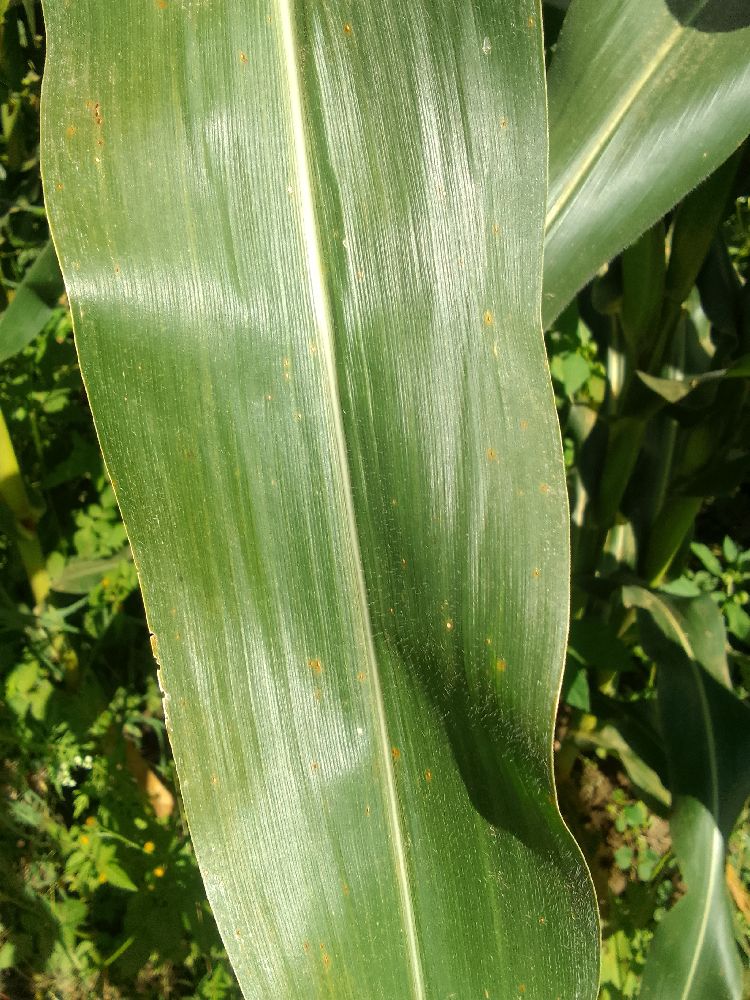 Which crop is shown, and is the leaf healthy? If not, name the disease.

maize, healthy
